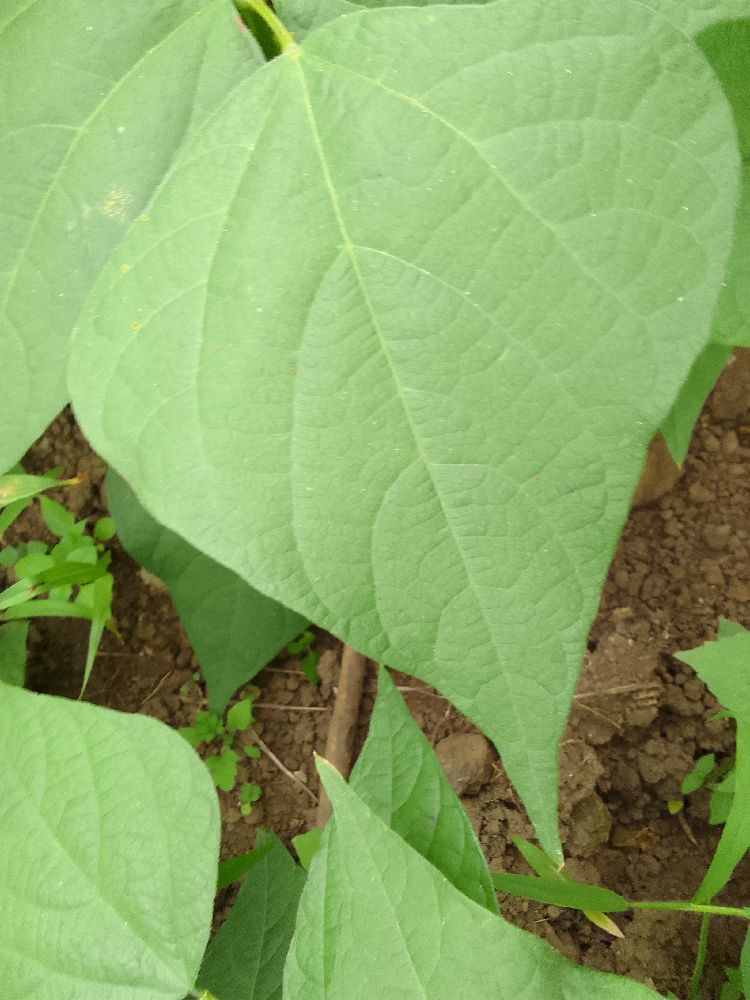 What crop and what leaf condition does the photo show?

common bean, healthy
